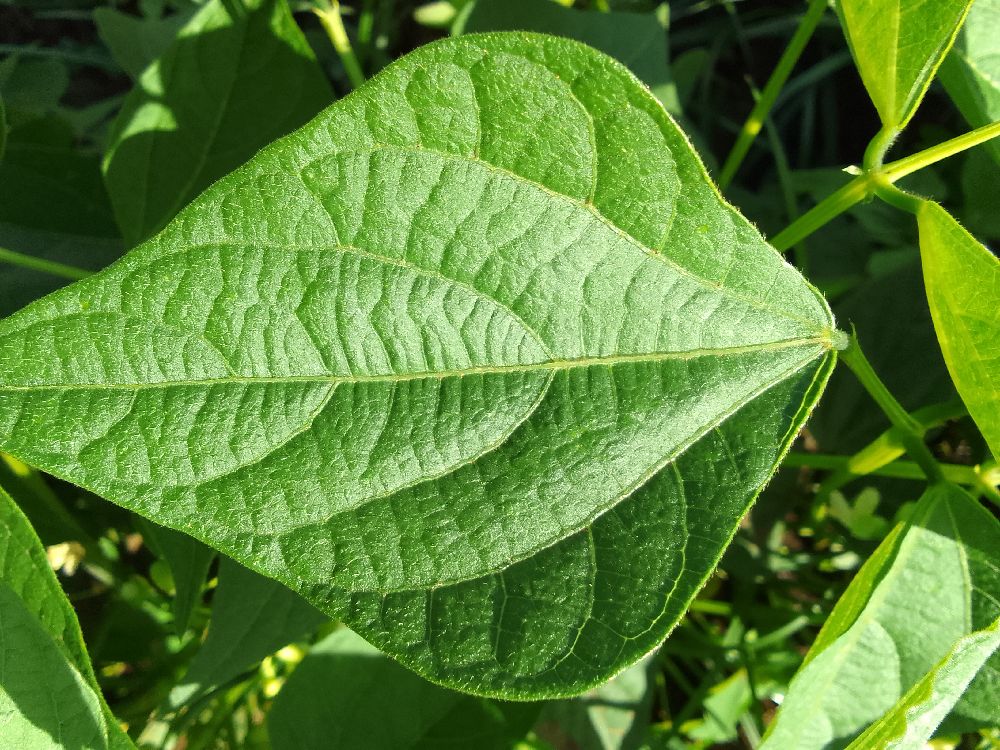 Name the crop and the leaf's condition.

common bean, healthy
